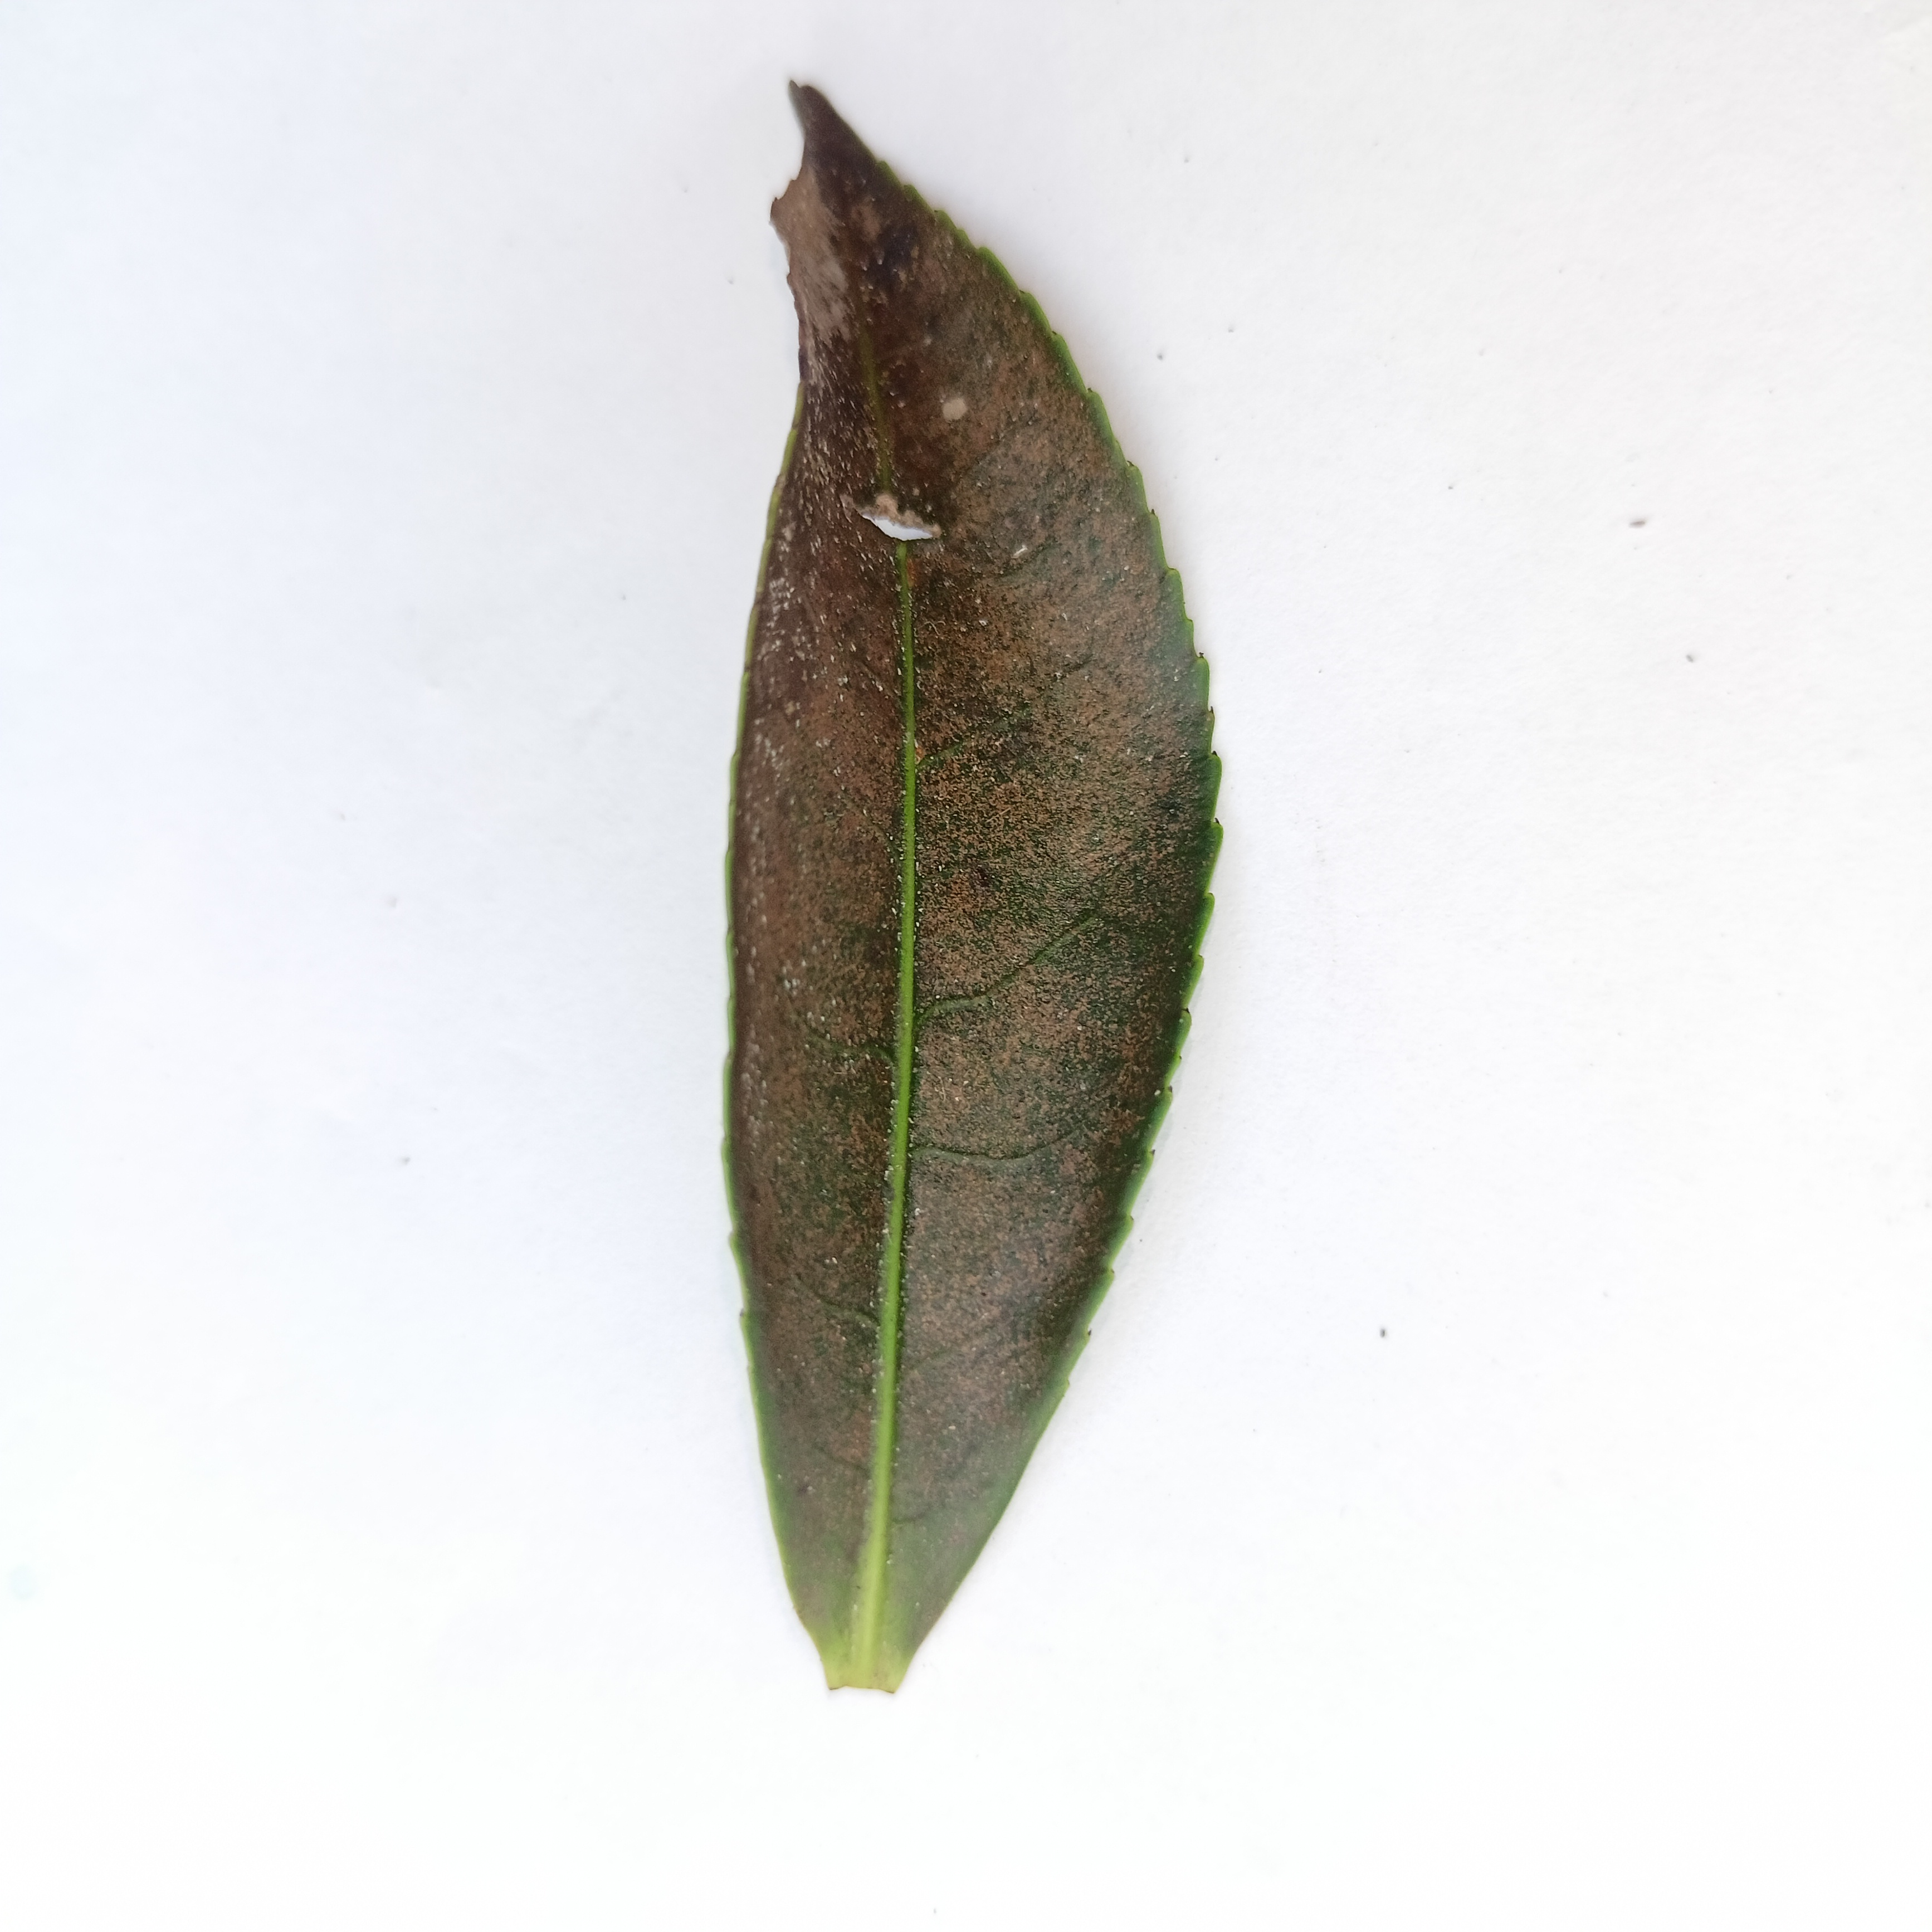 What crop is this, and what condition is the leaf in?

tea, red rust
